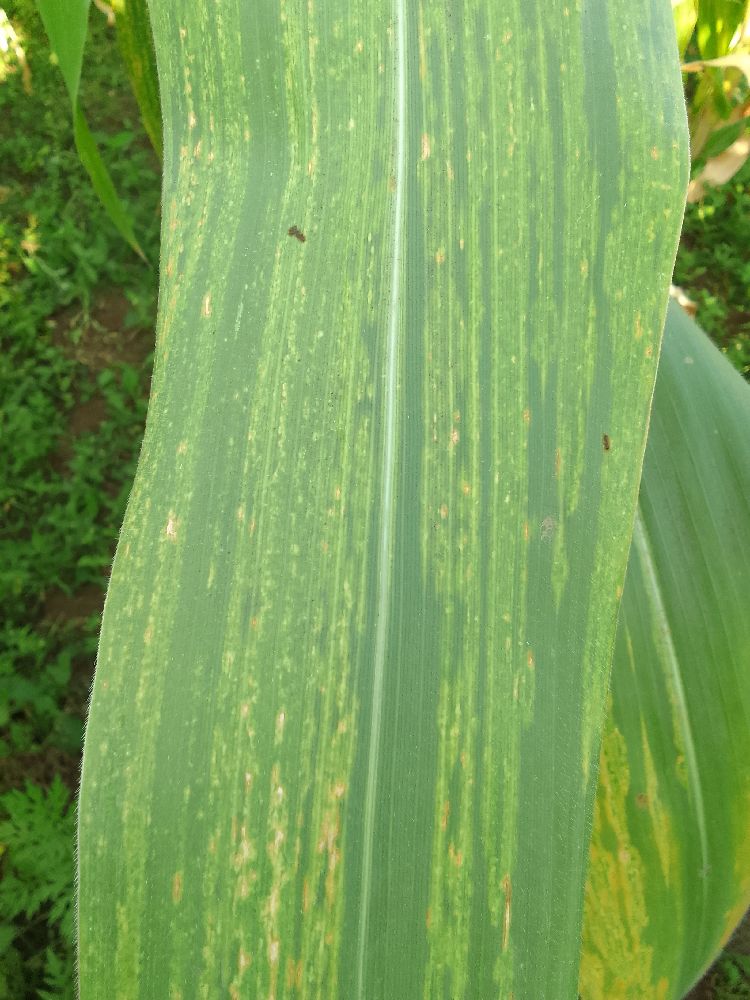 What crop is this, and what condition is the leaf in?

maize, maize lethal necrosis
